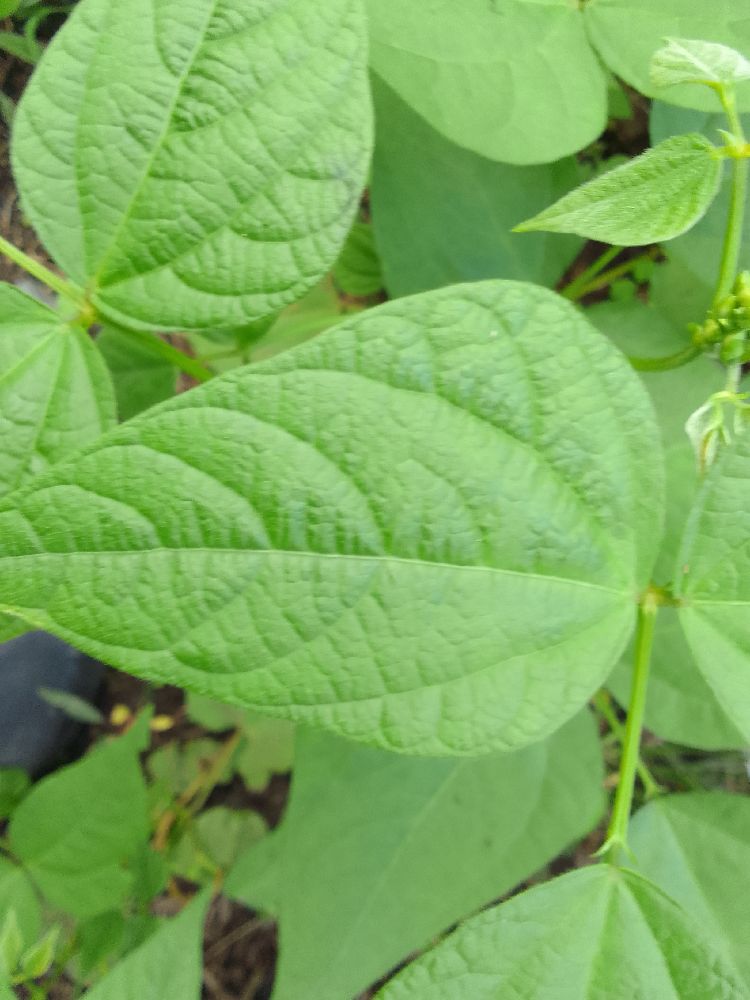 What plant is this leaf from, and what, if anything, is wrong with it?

common bean, healthy
